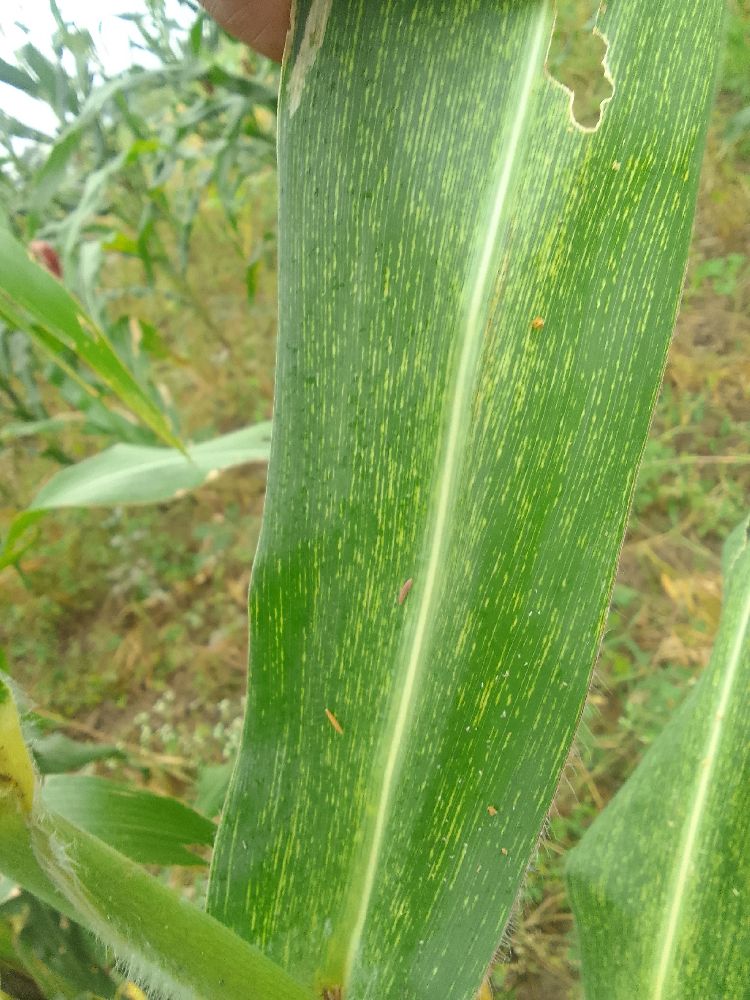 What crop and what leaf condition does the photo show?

maize, maize streak virus
